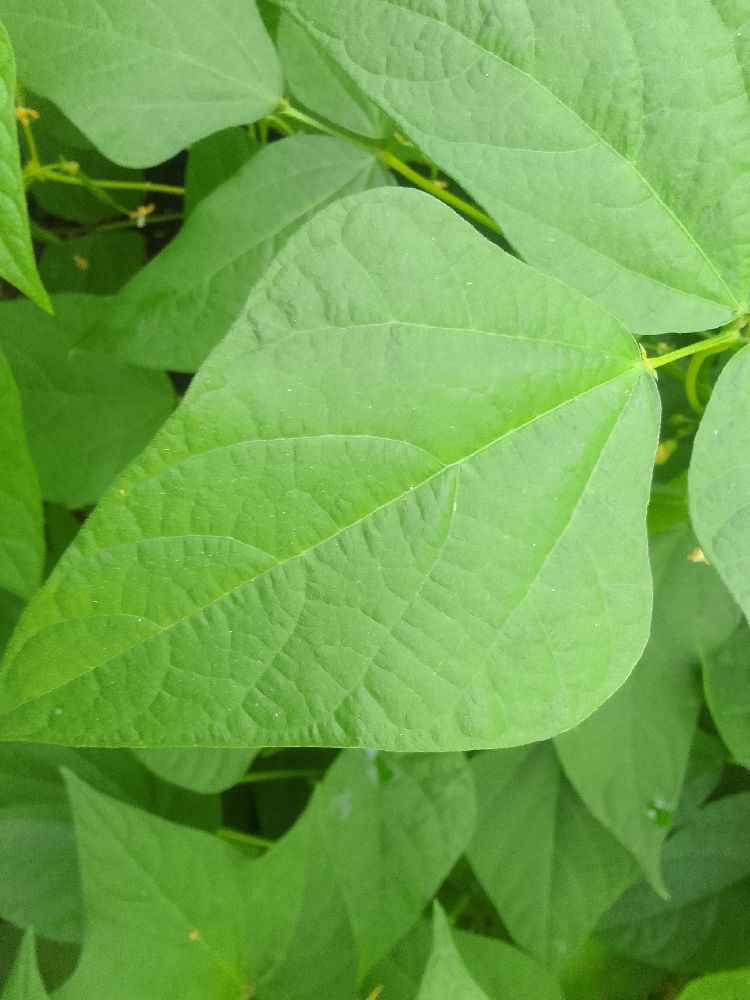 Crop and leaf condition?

common bean, healthy
